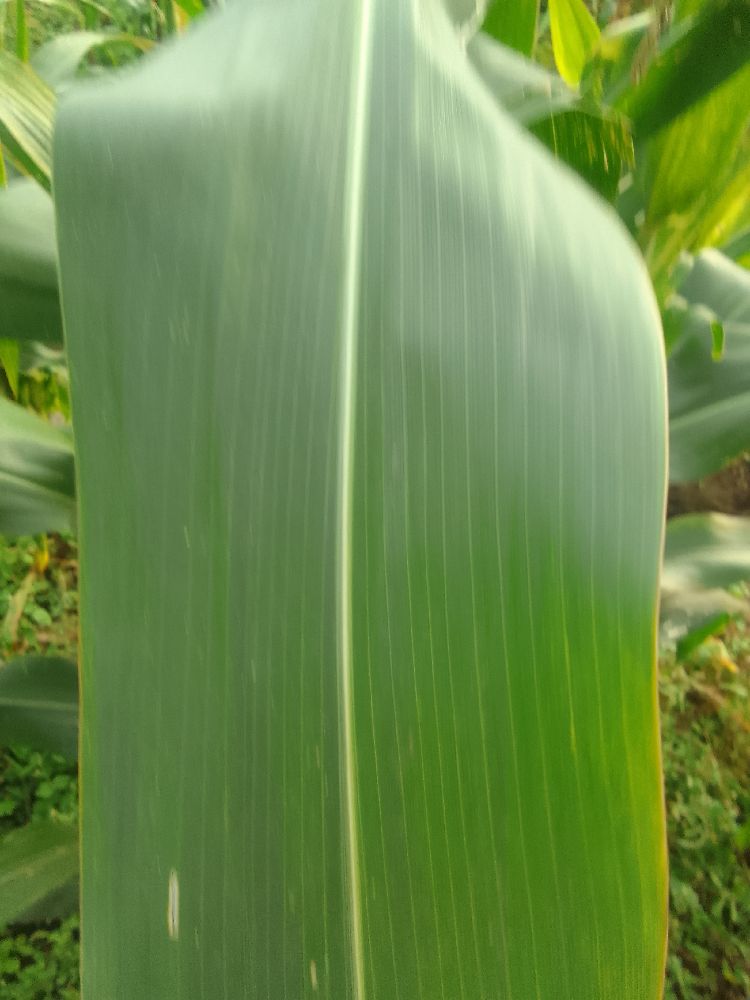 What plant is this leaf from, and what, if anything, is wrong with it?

maize, healthy
